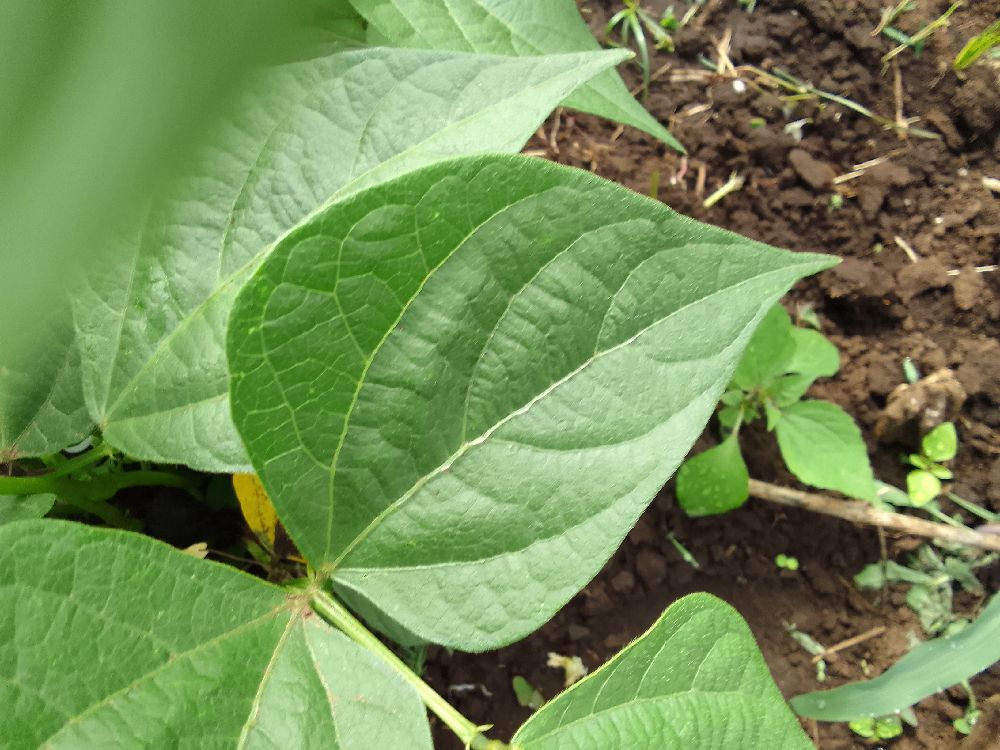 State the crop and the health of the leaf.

common bean, healthy
